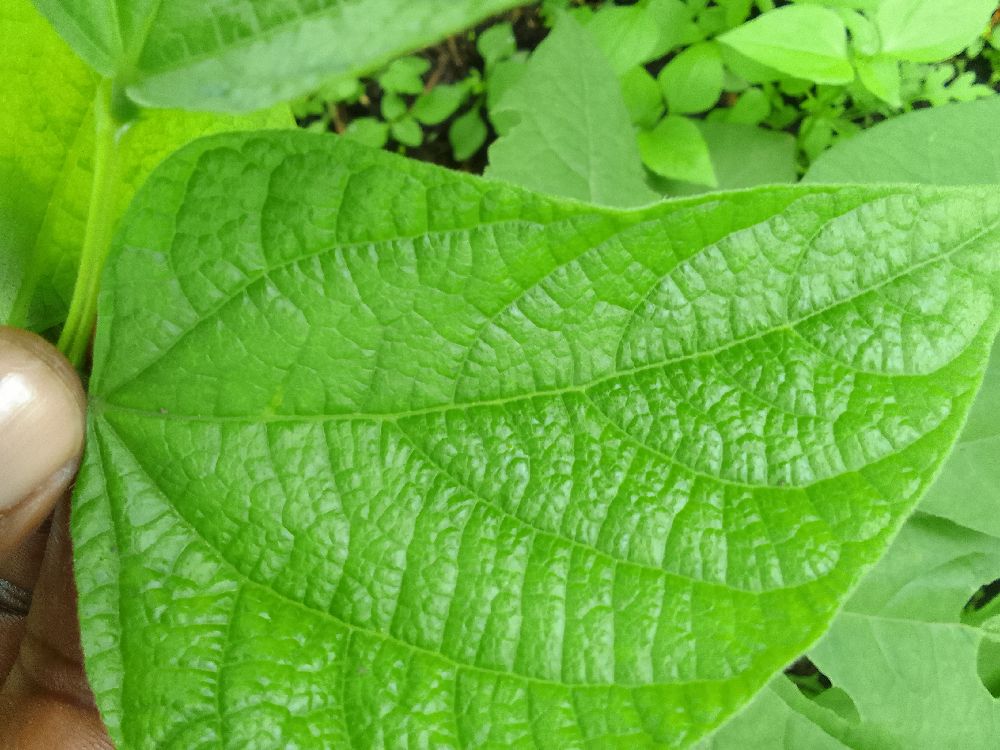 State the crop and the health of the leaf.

common bean, healthy
